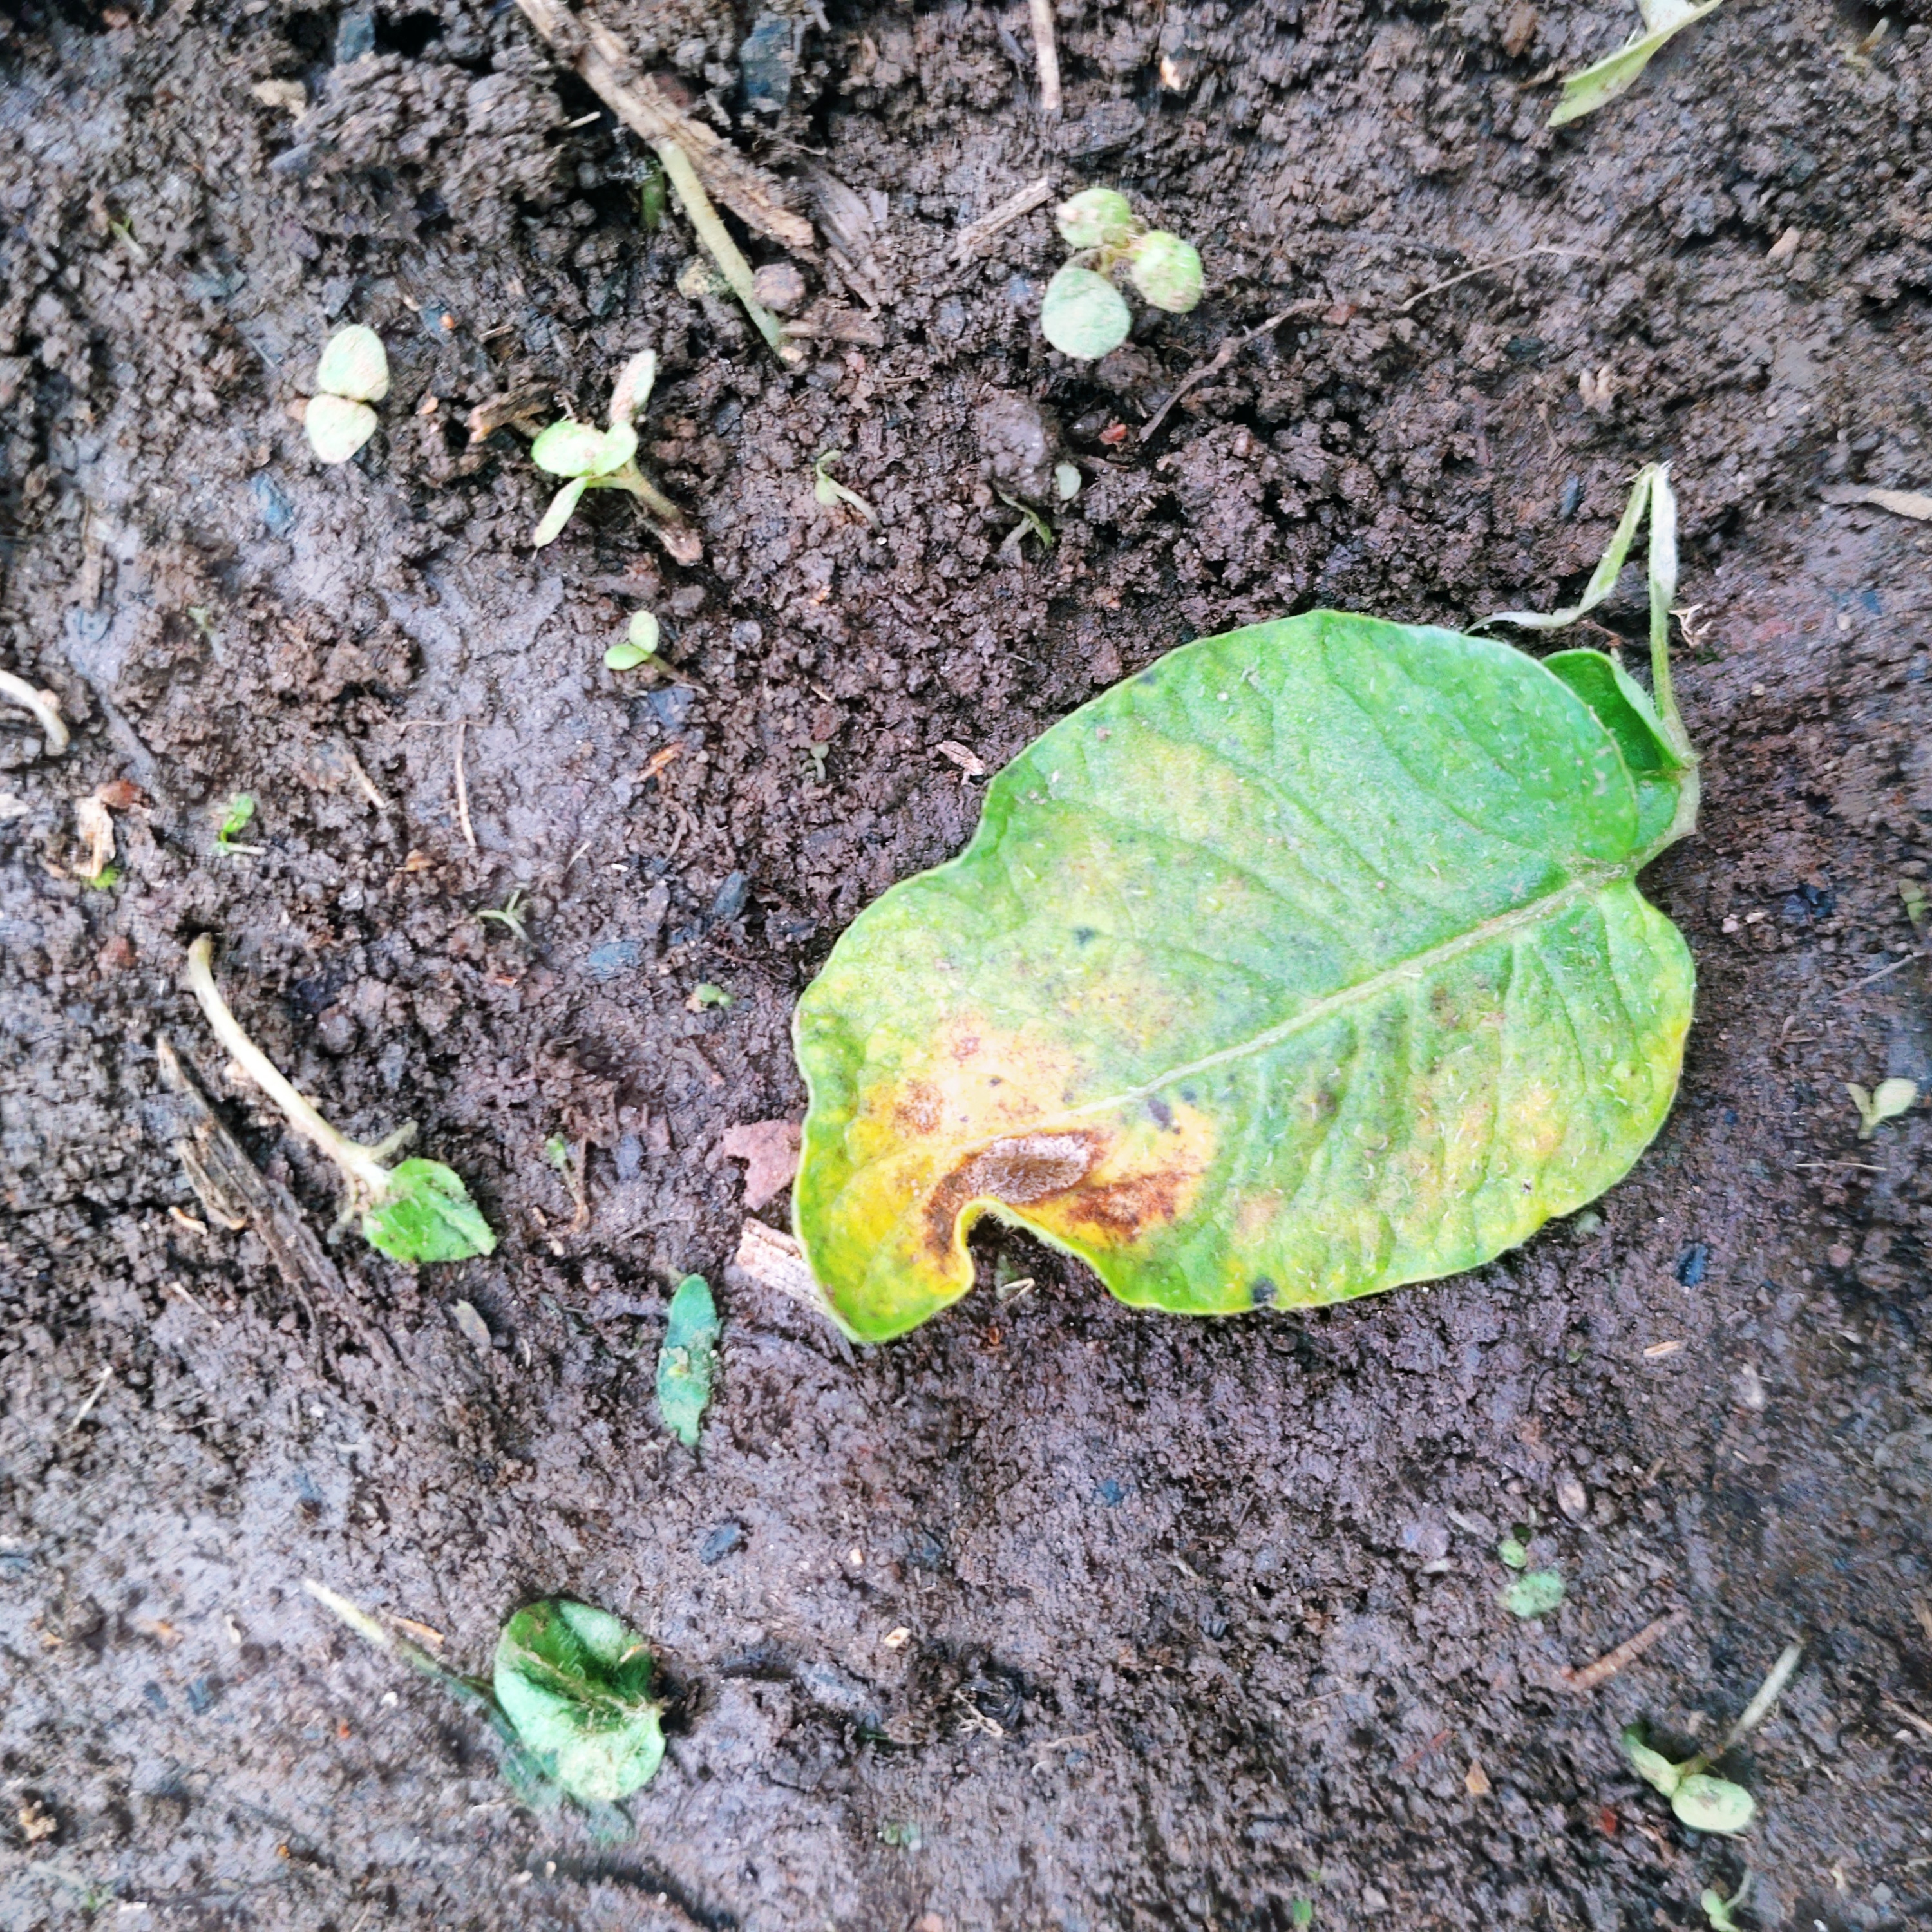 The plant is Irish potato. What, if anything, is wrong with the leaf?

late blight
